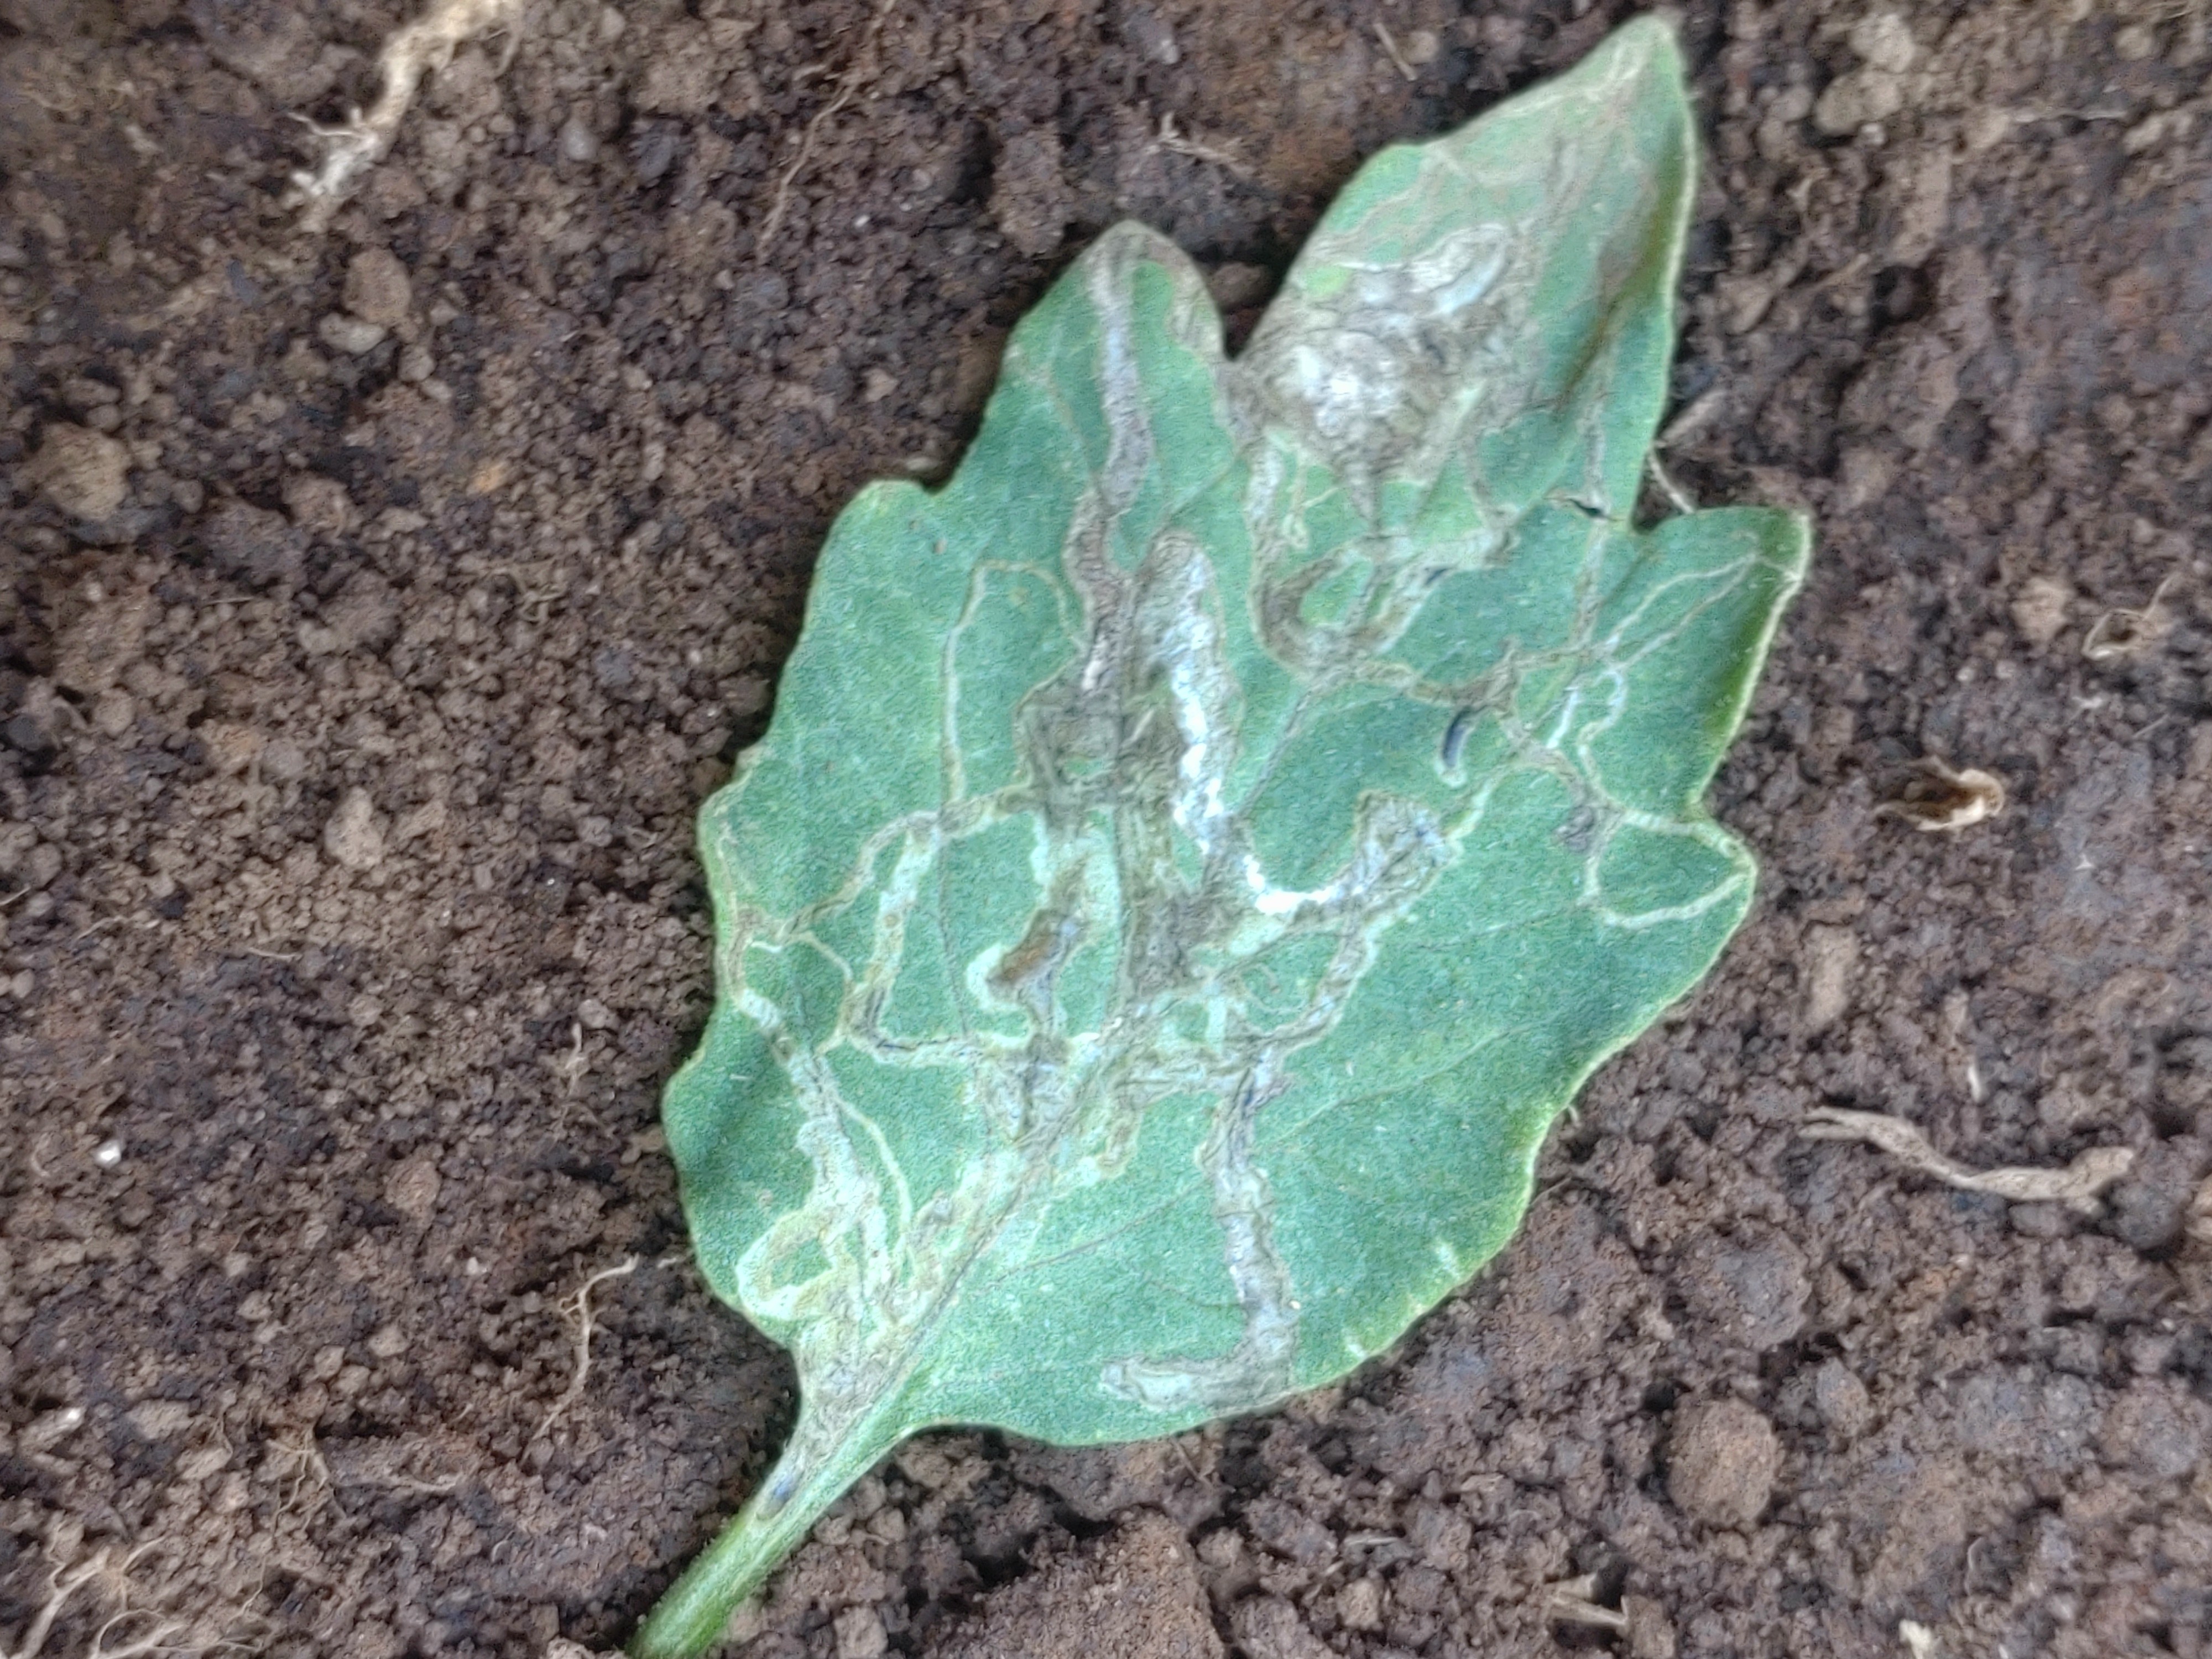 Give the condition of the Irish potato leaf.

late blight
